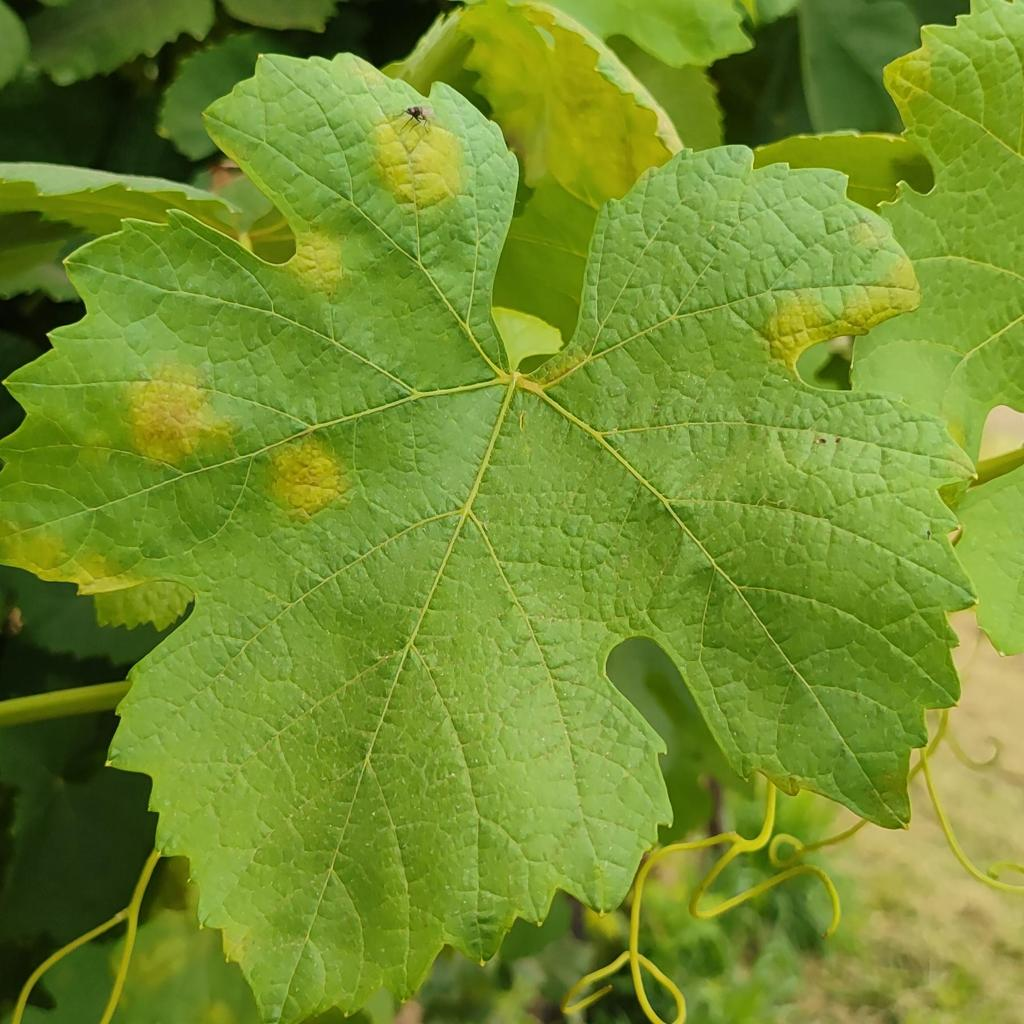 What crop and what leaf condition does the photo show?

grapevine, downy mildew
